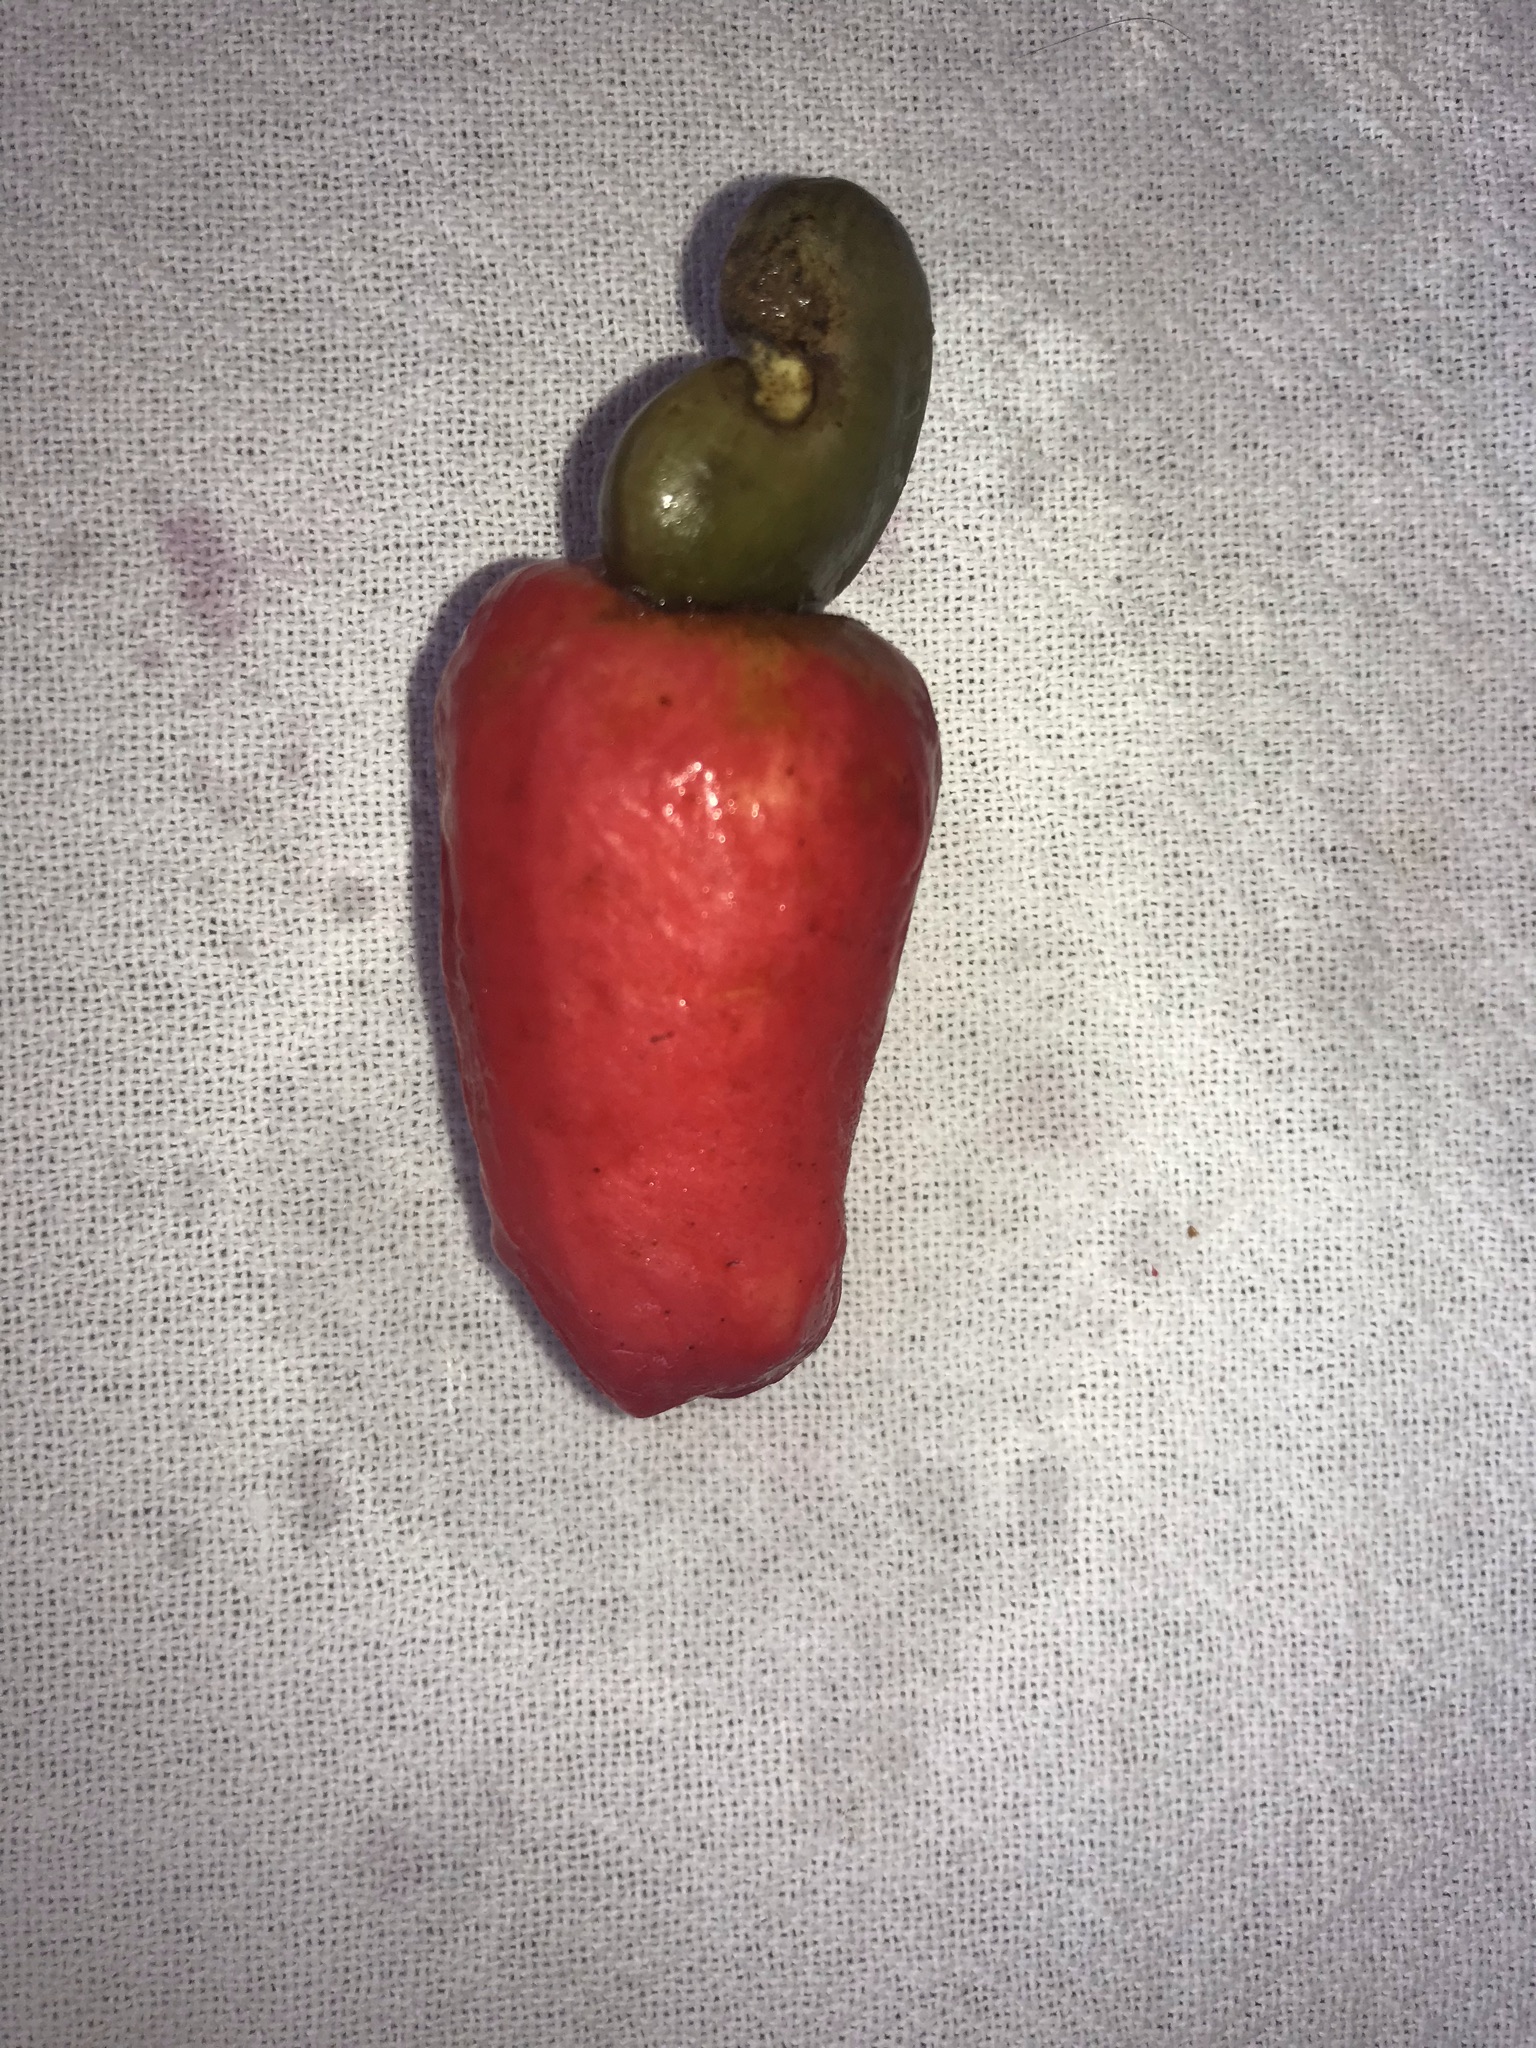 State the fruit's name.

caju vermelho
